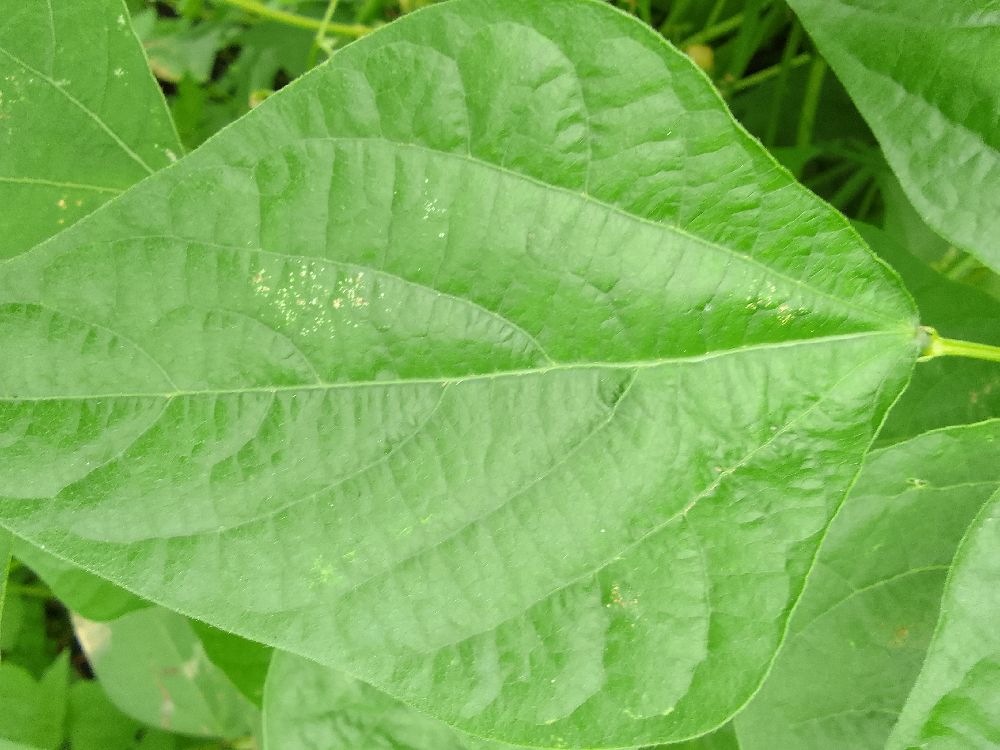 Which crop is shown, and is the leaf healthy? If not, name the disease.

common bean, healthy
